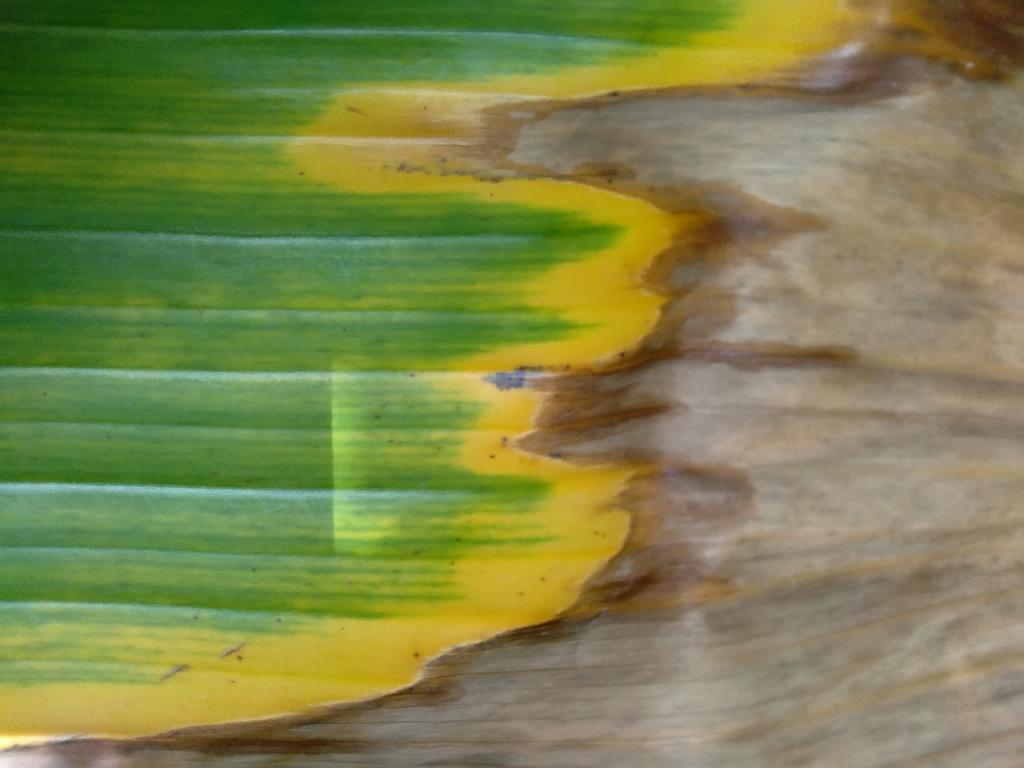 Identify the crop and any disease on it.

banana, fusarium wilt race 1
